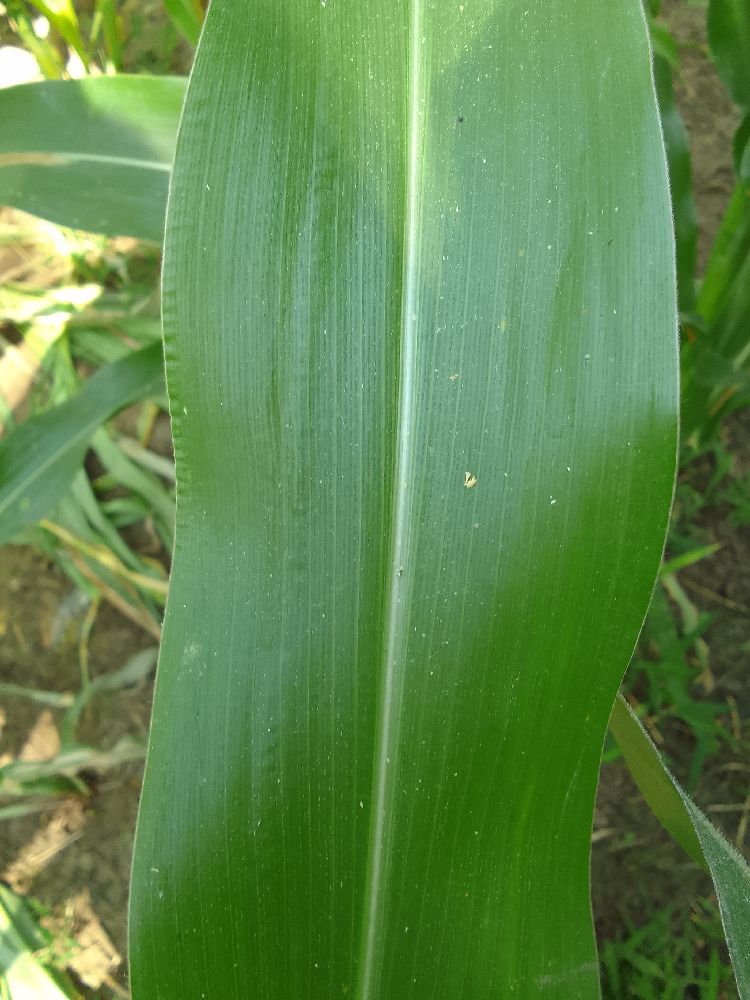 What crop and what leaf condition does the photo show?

maize, healthy
